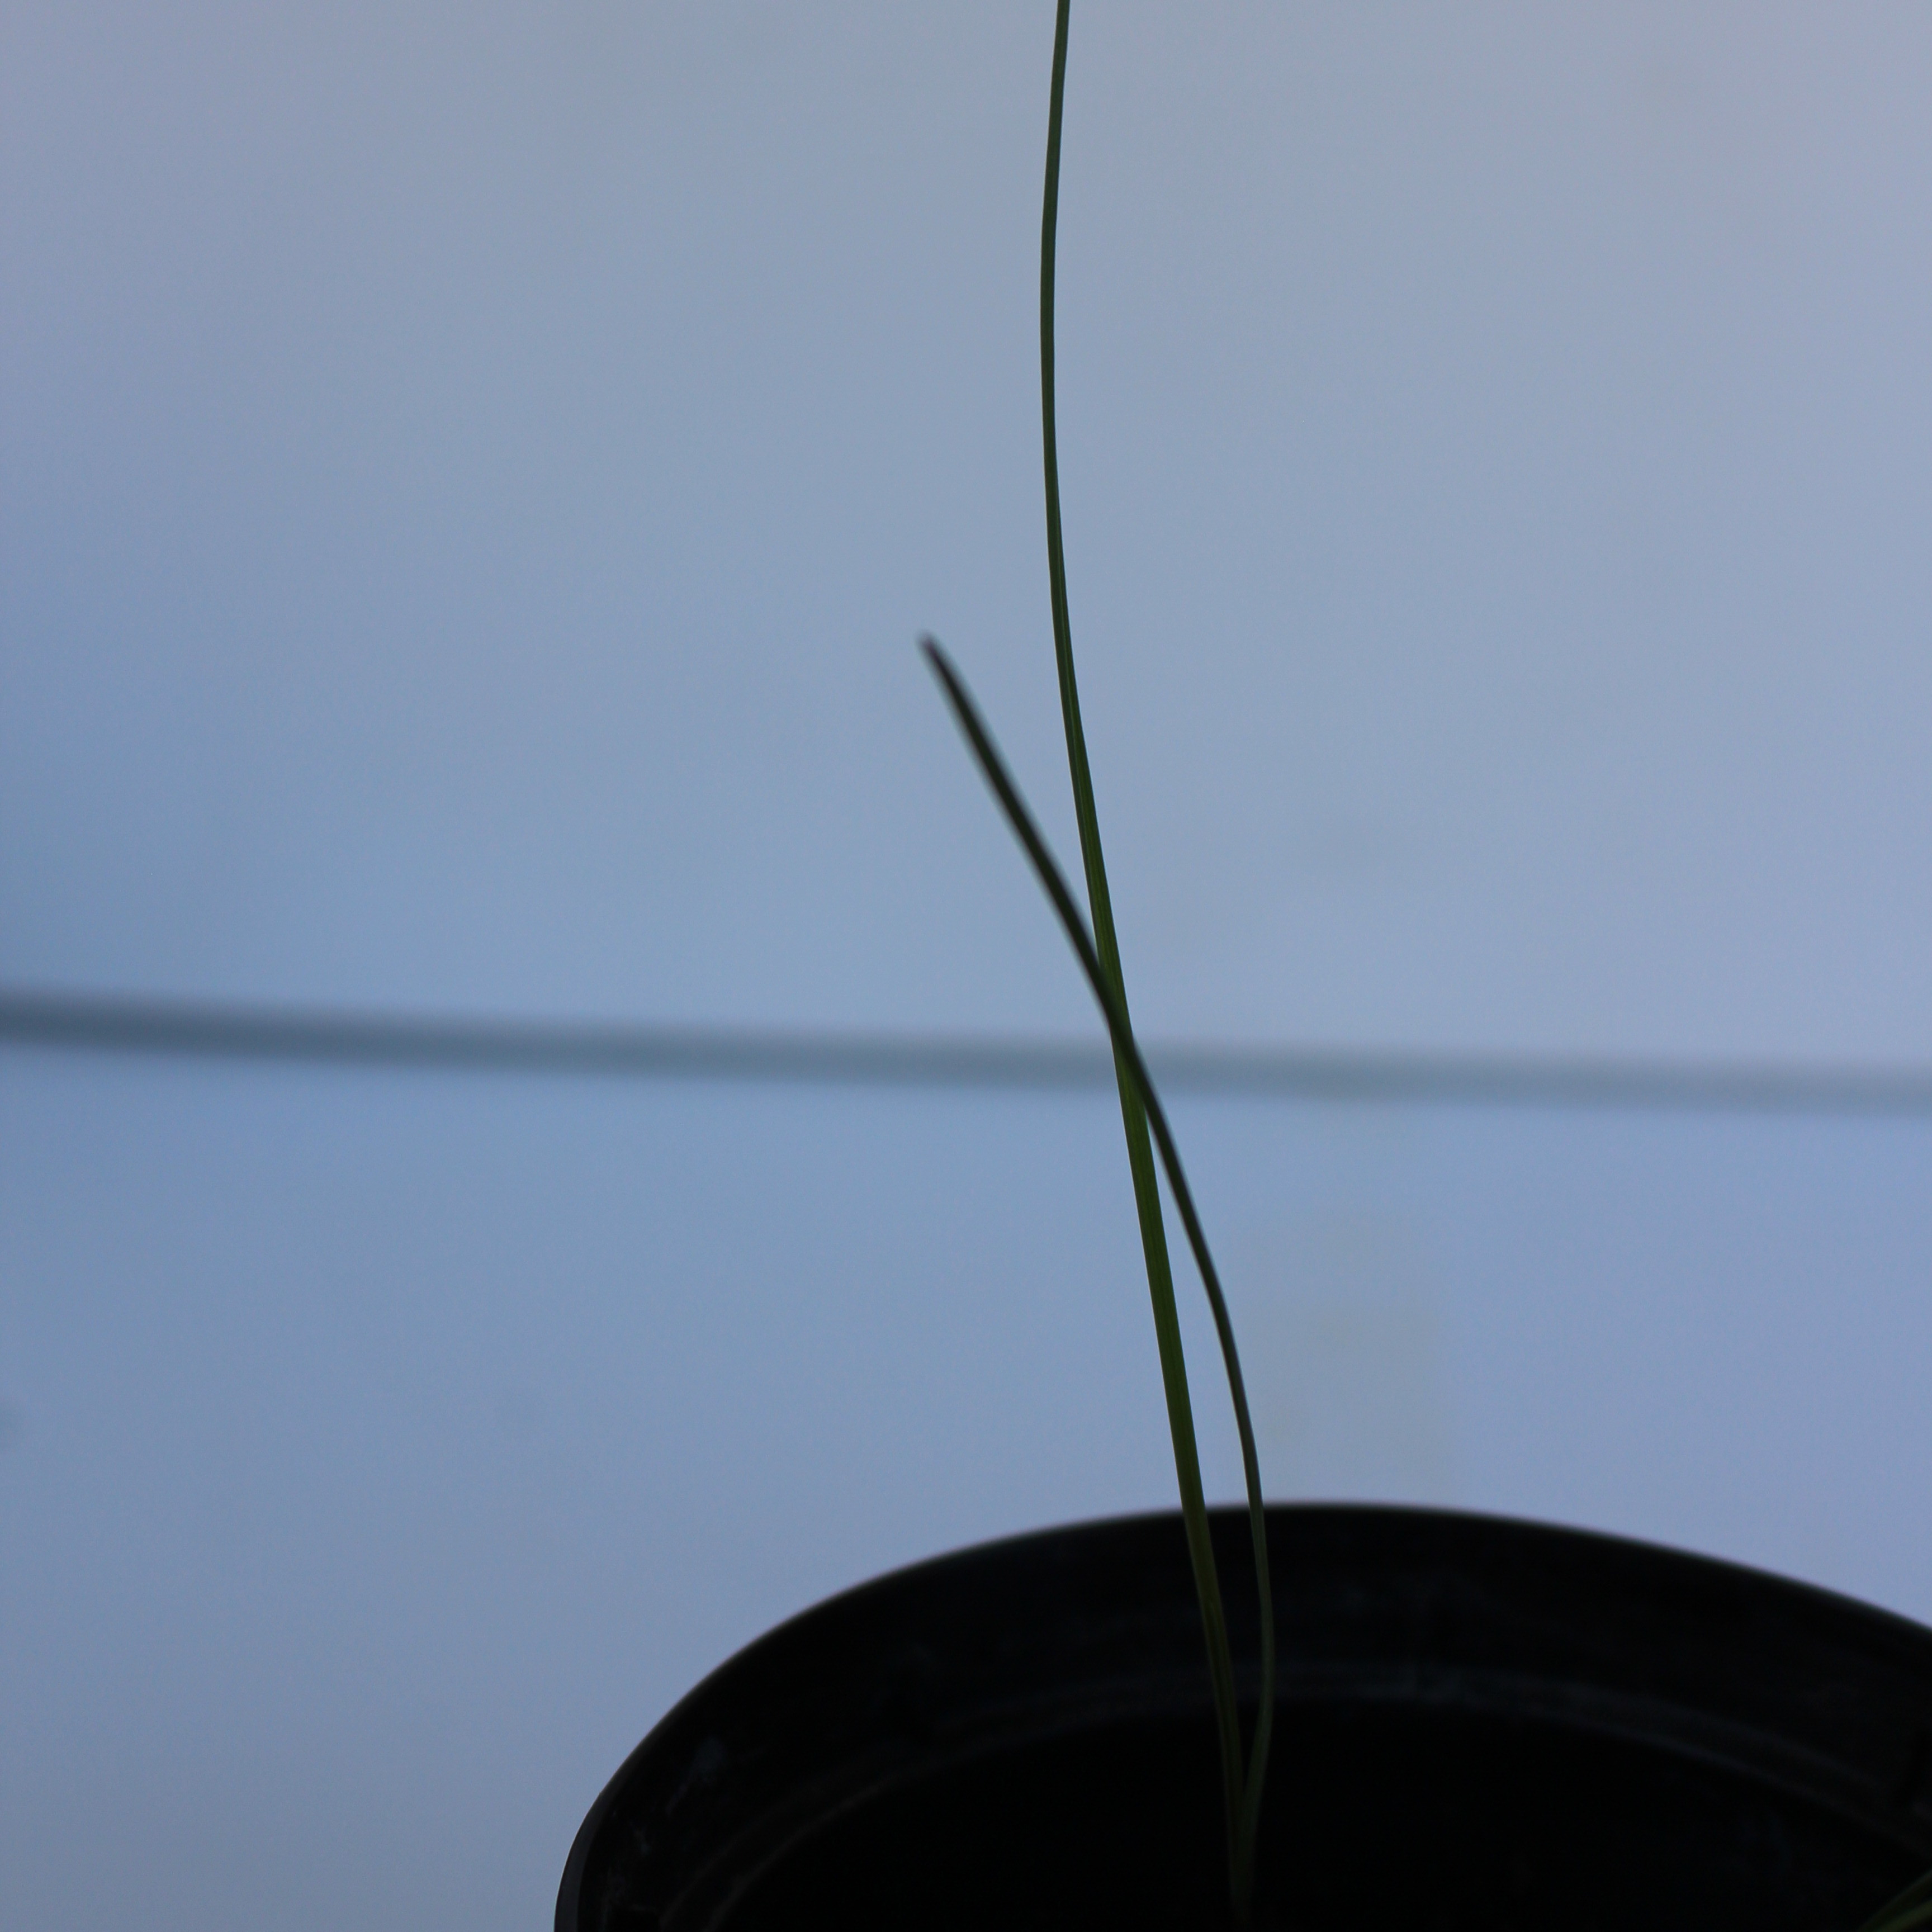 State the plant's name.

Lolium multiflorum
